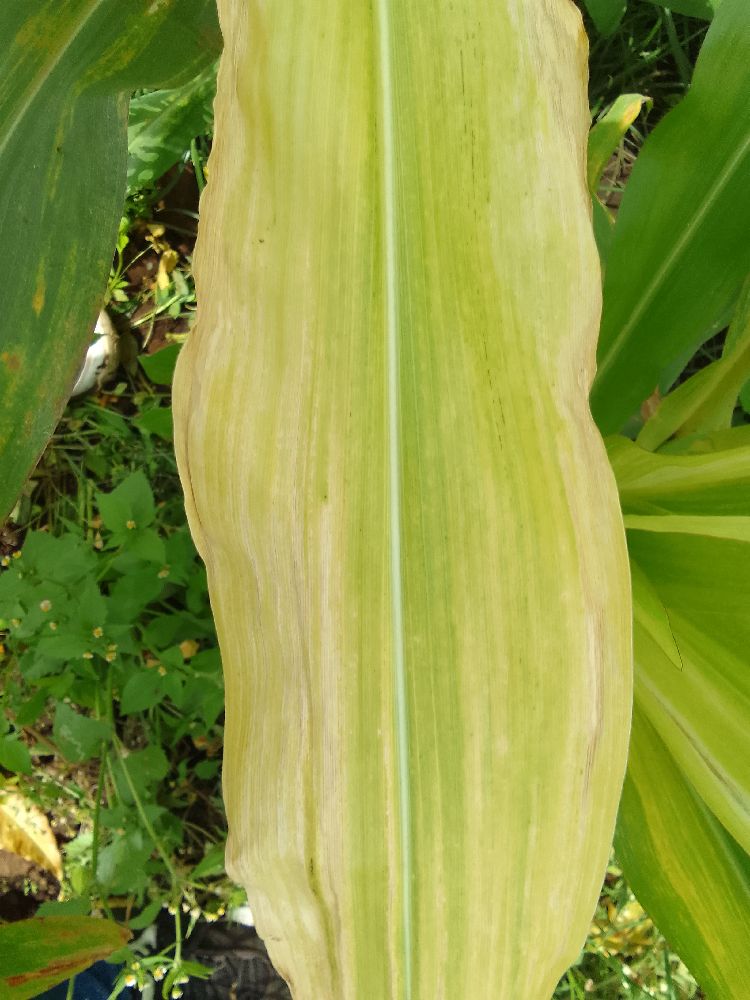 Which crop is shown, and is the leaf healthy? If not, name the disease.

maize, maize lethal necrosis
